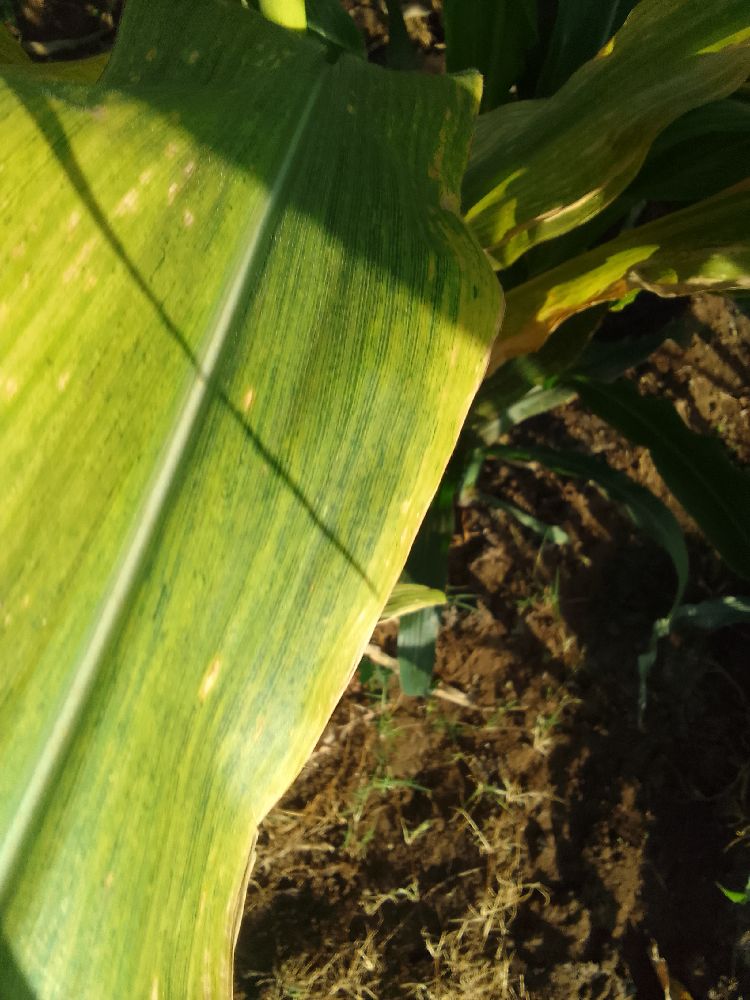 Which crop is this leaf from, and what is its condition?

maize, maize lethal necrosis
